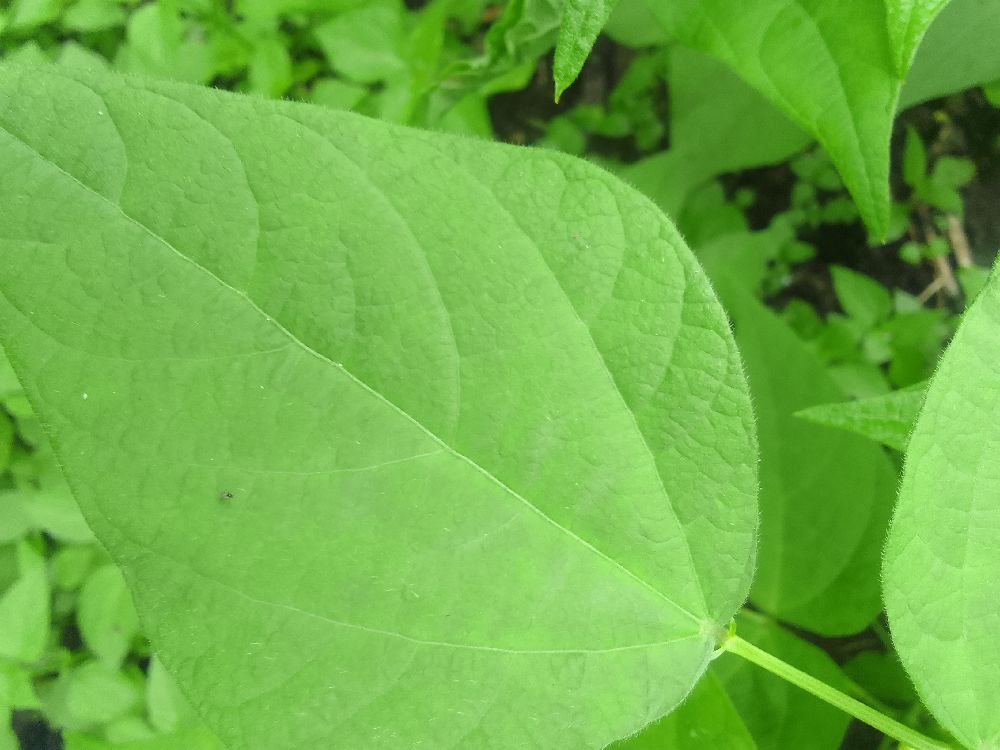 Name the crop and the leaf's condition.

common bean, healthy
